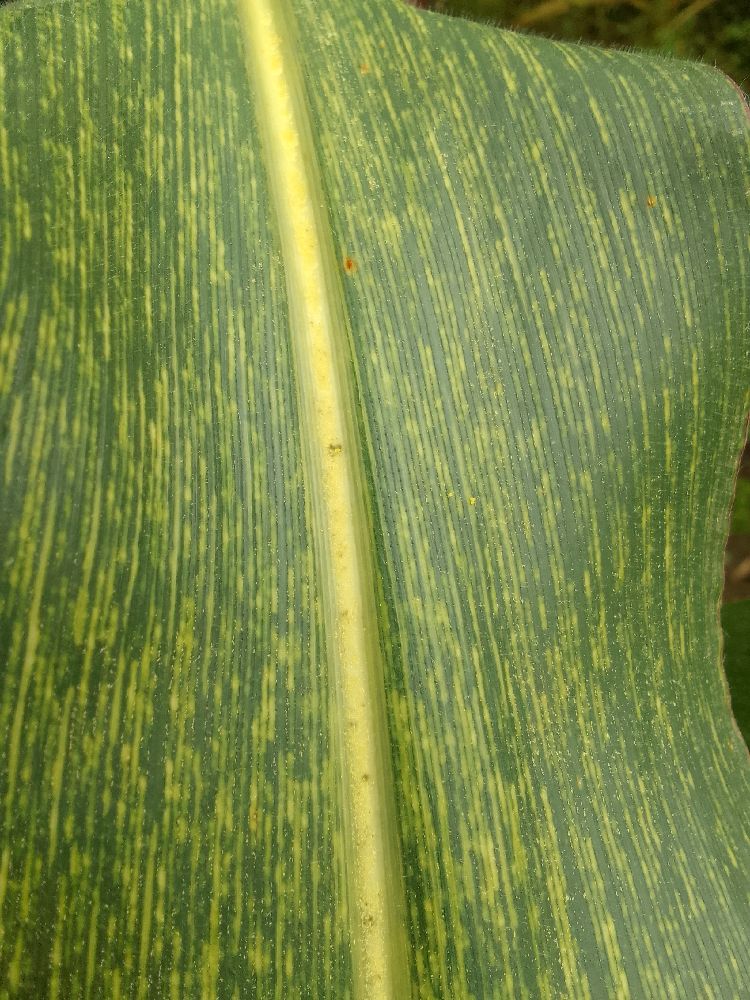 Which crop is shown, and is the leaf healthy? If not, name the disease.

maize, maize streak virus
